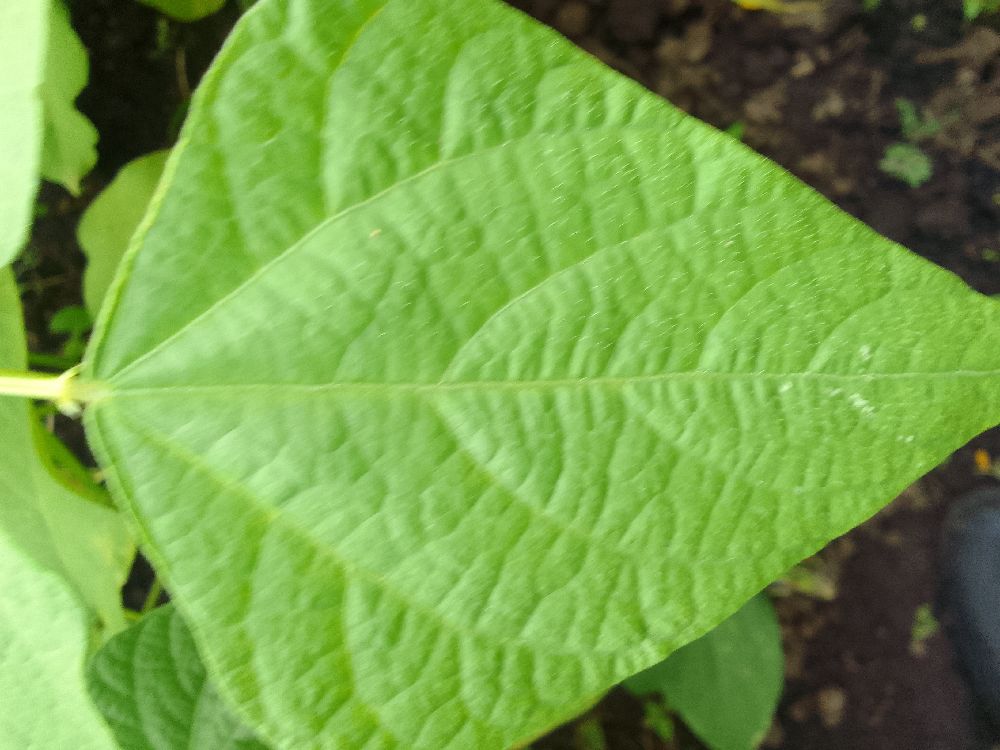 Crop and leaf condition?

common bean, healthy
